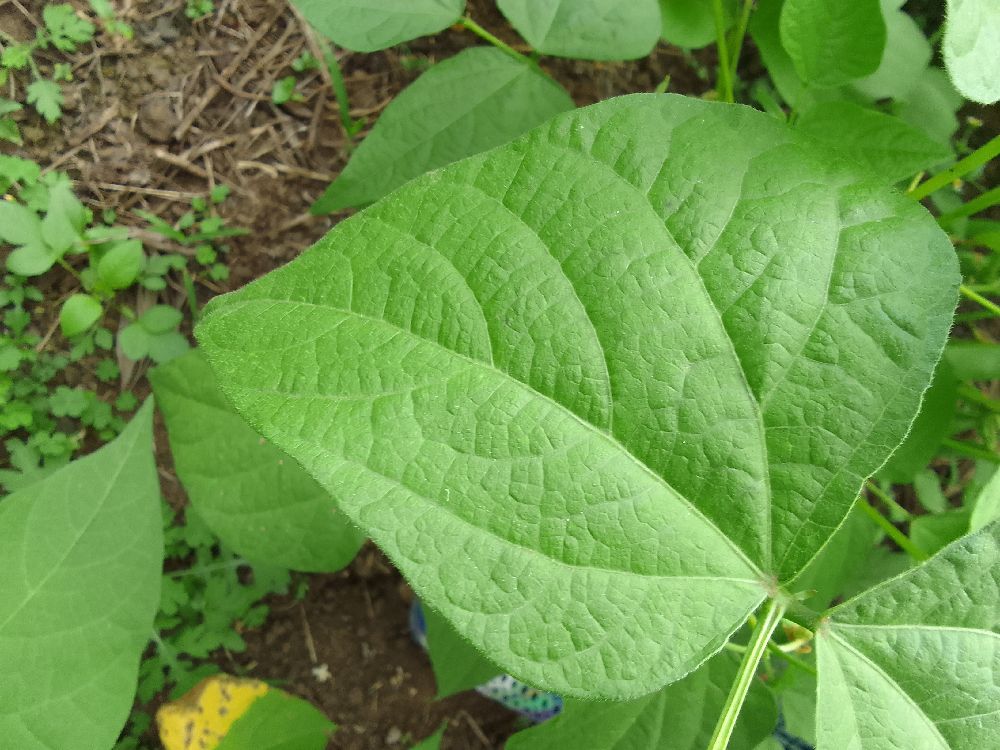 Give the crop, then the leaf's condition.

common bean, healthy
